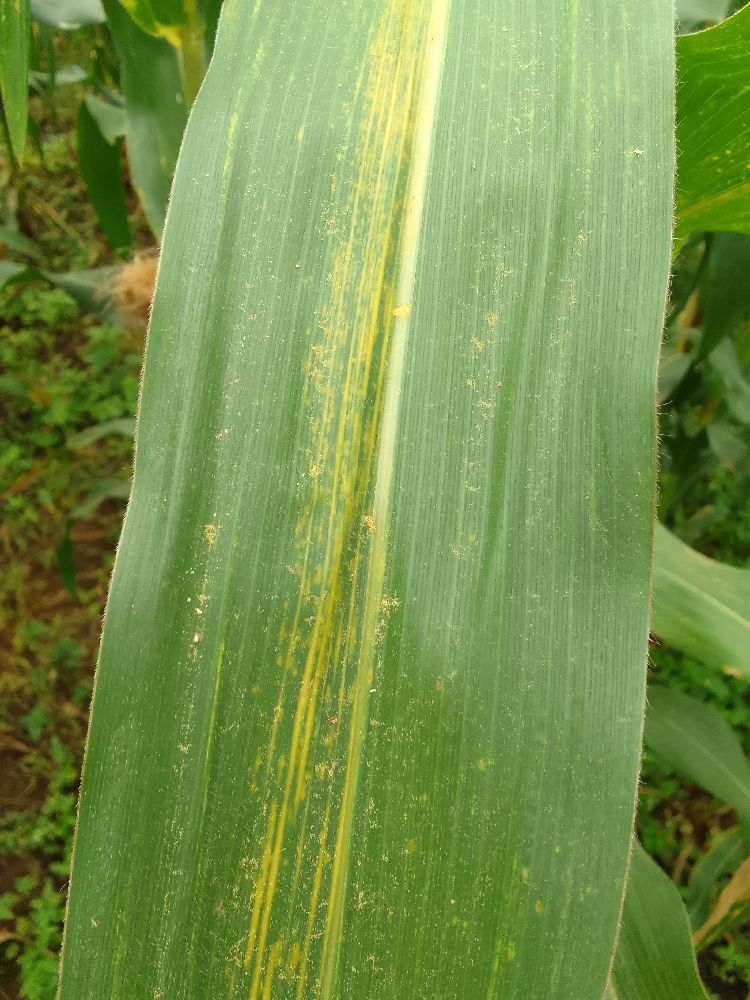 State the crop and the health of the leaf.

maize, maize lethal necrosis
